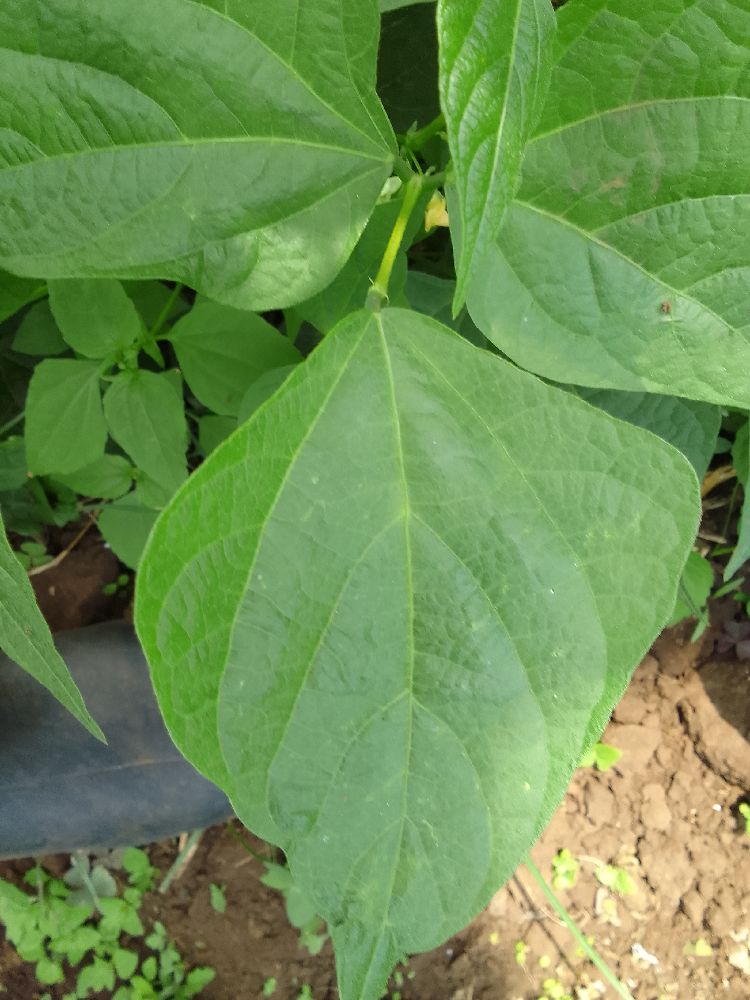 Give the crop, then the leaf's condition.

common bean, healthy
